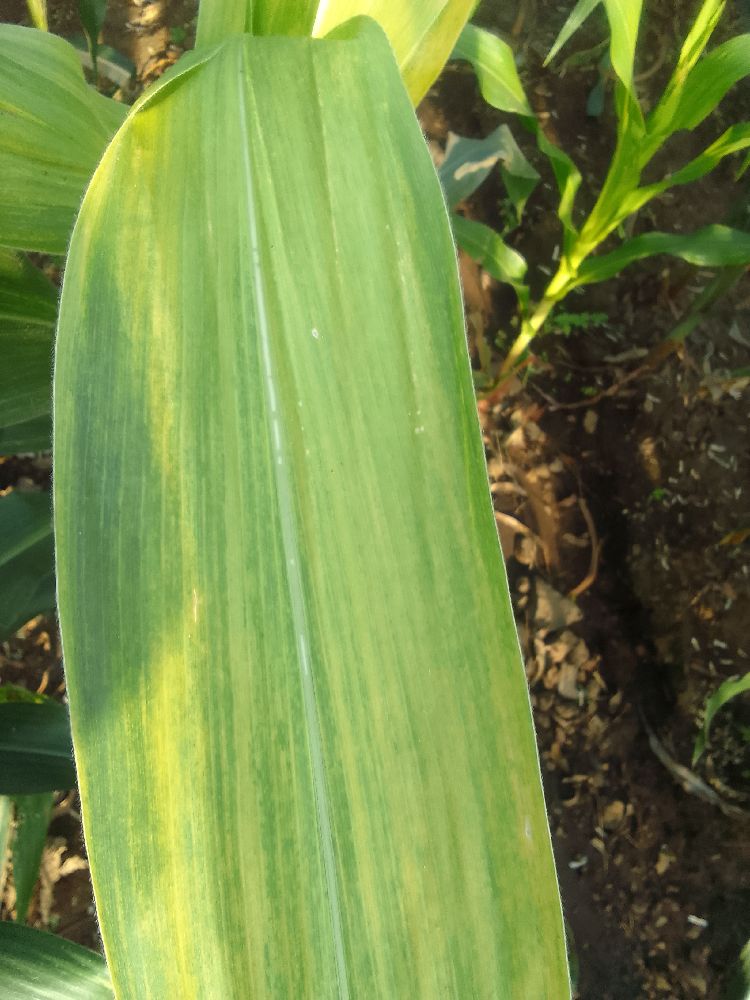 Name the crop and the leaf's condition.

maize, maize lethal necrosis
